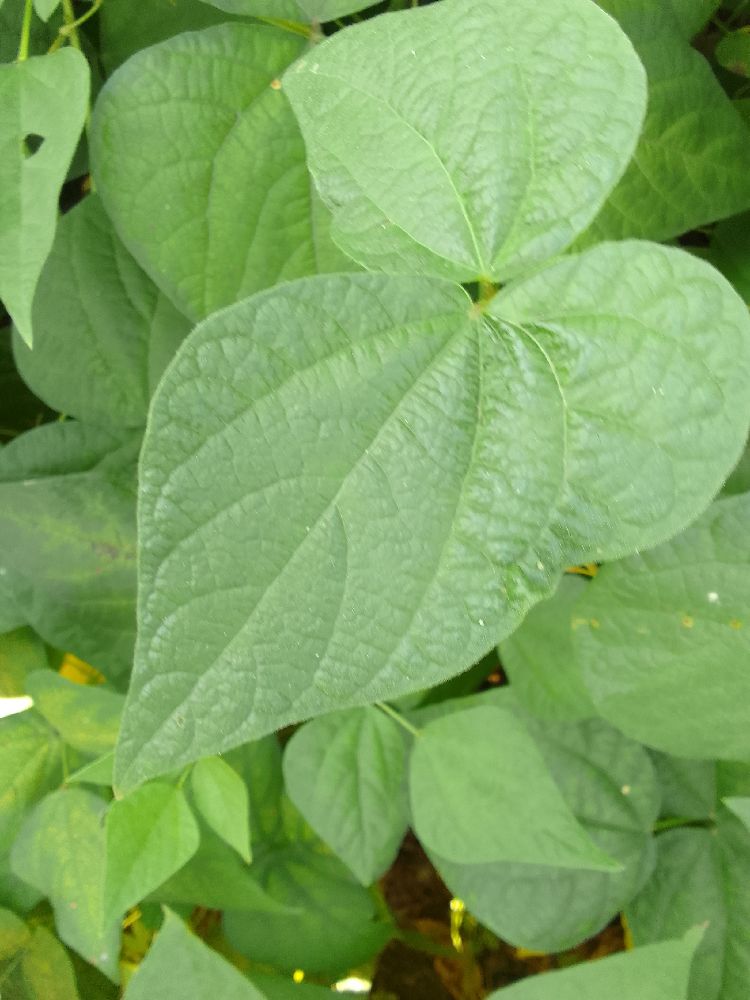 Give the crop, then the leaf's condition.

common bean, healthy
